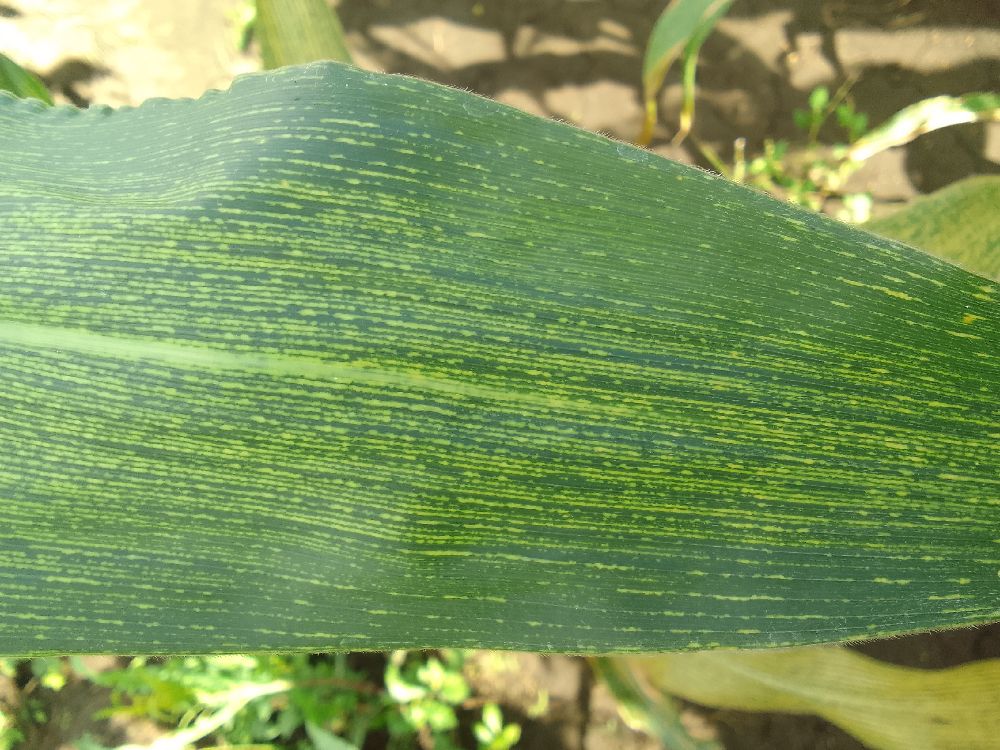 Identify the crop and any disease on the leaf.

maize, maize streak virus
